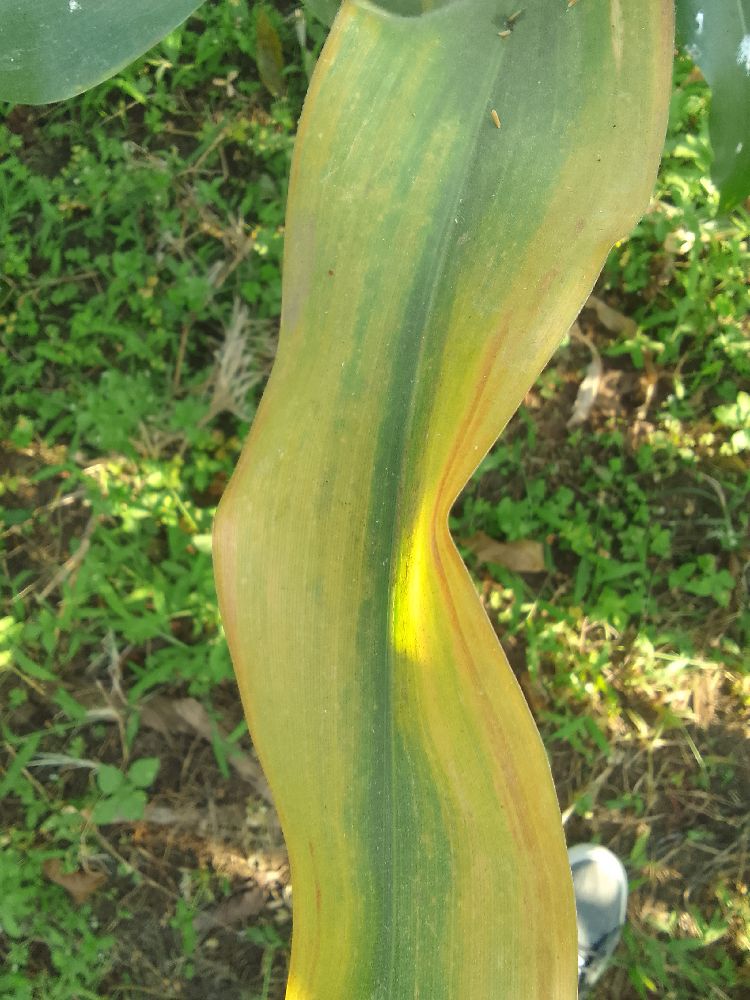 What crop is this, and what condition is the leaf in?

maize, maize lethal necrosis
